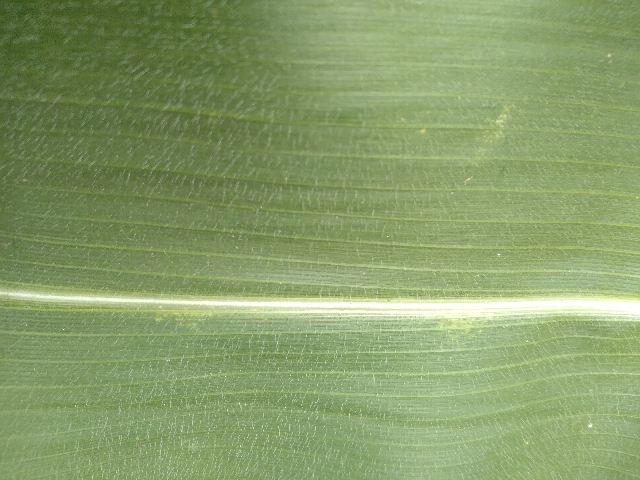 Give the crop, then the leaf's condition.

maize, healthy
